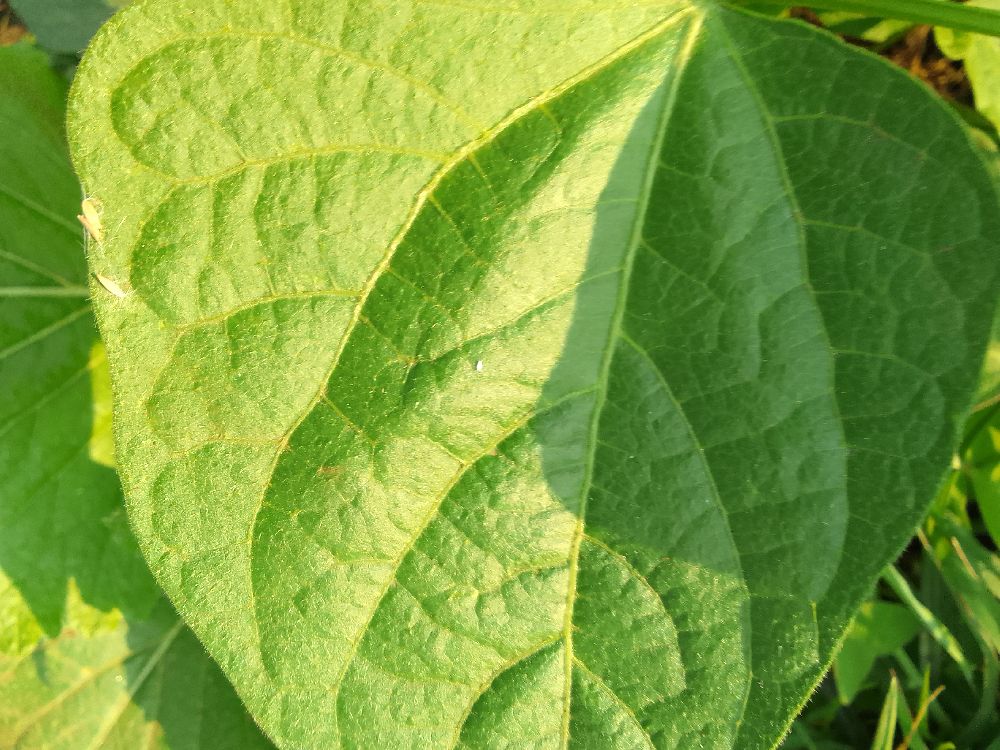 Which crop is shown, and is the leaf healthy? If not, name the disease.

common bean, healthy
